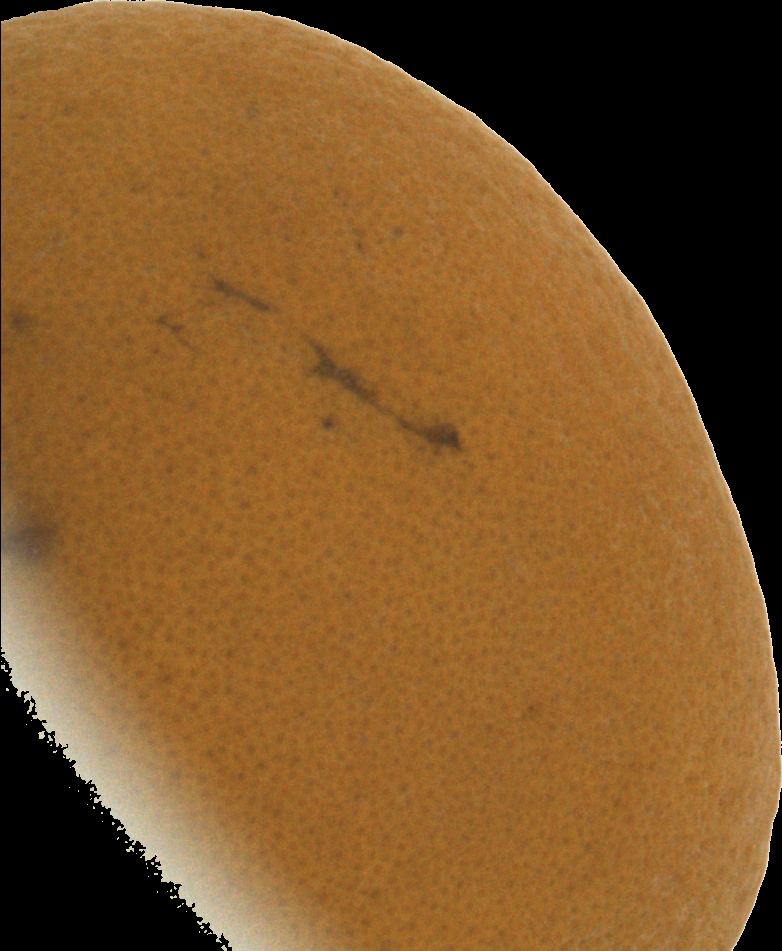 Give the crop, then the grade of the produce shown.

orange, bad
